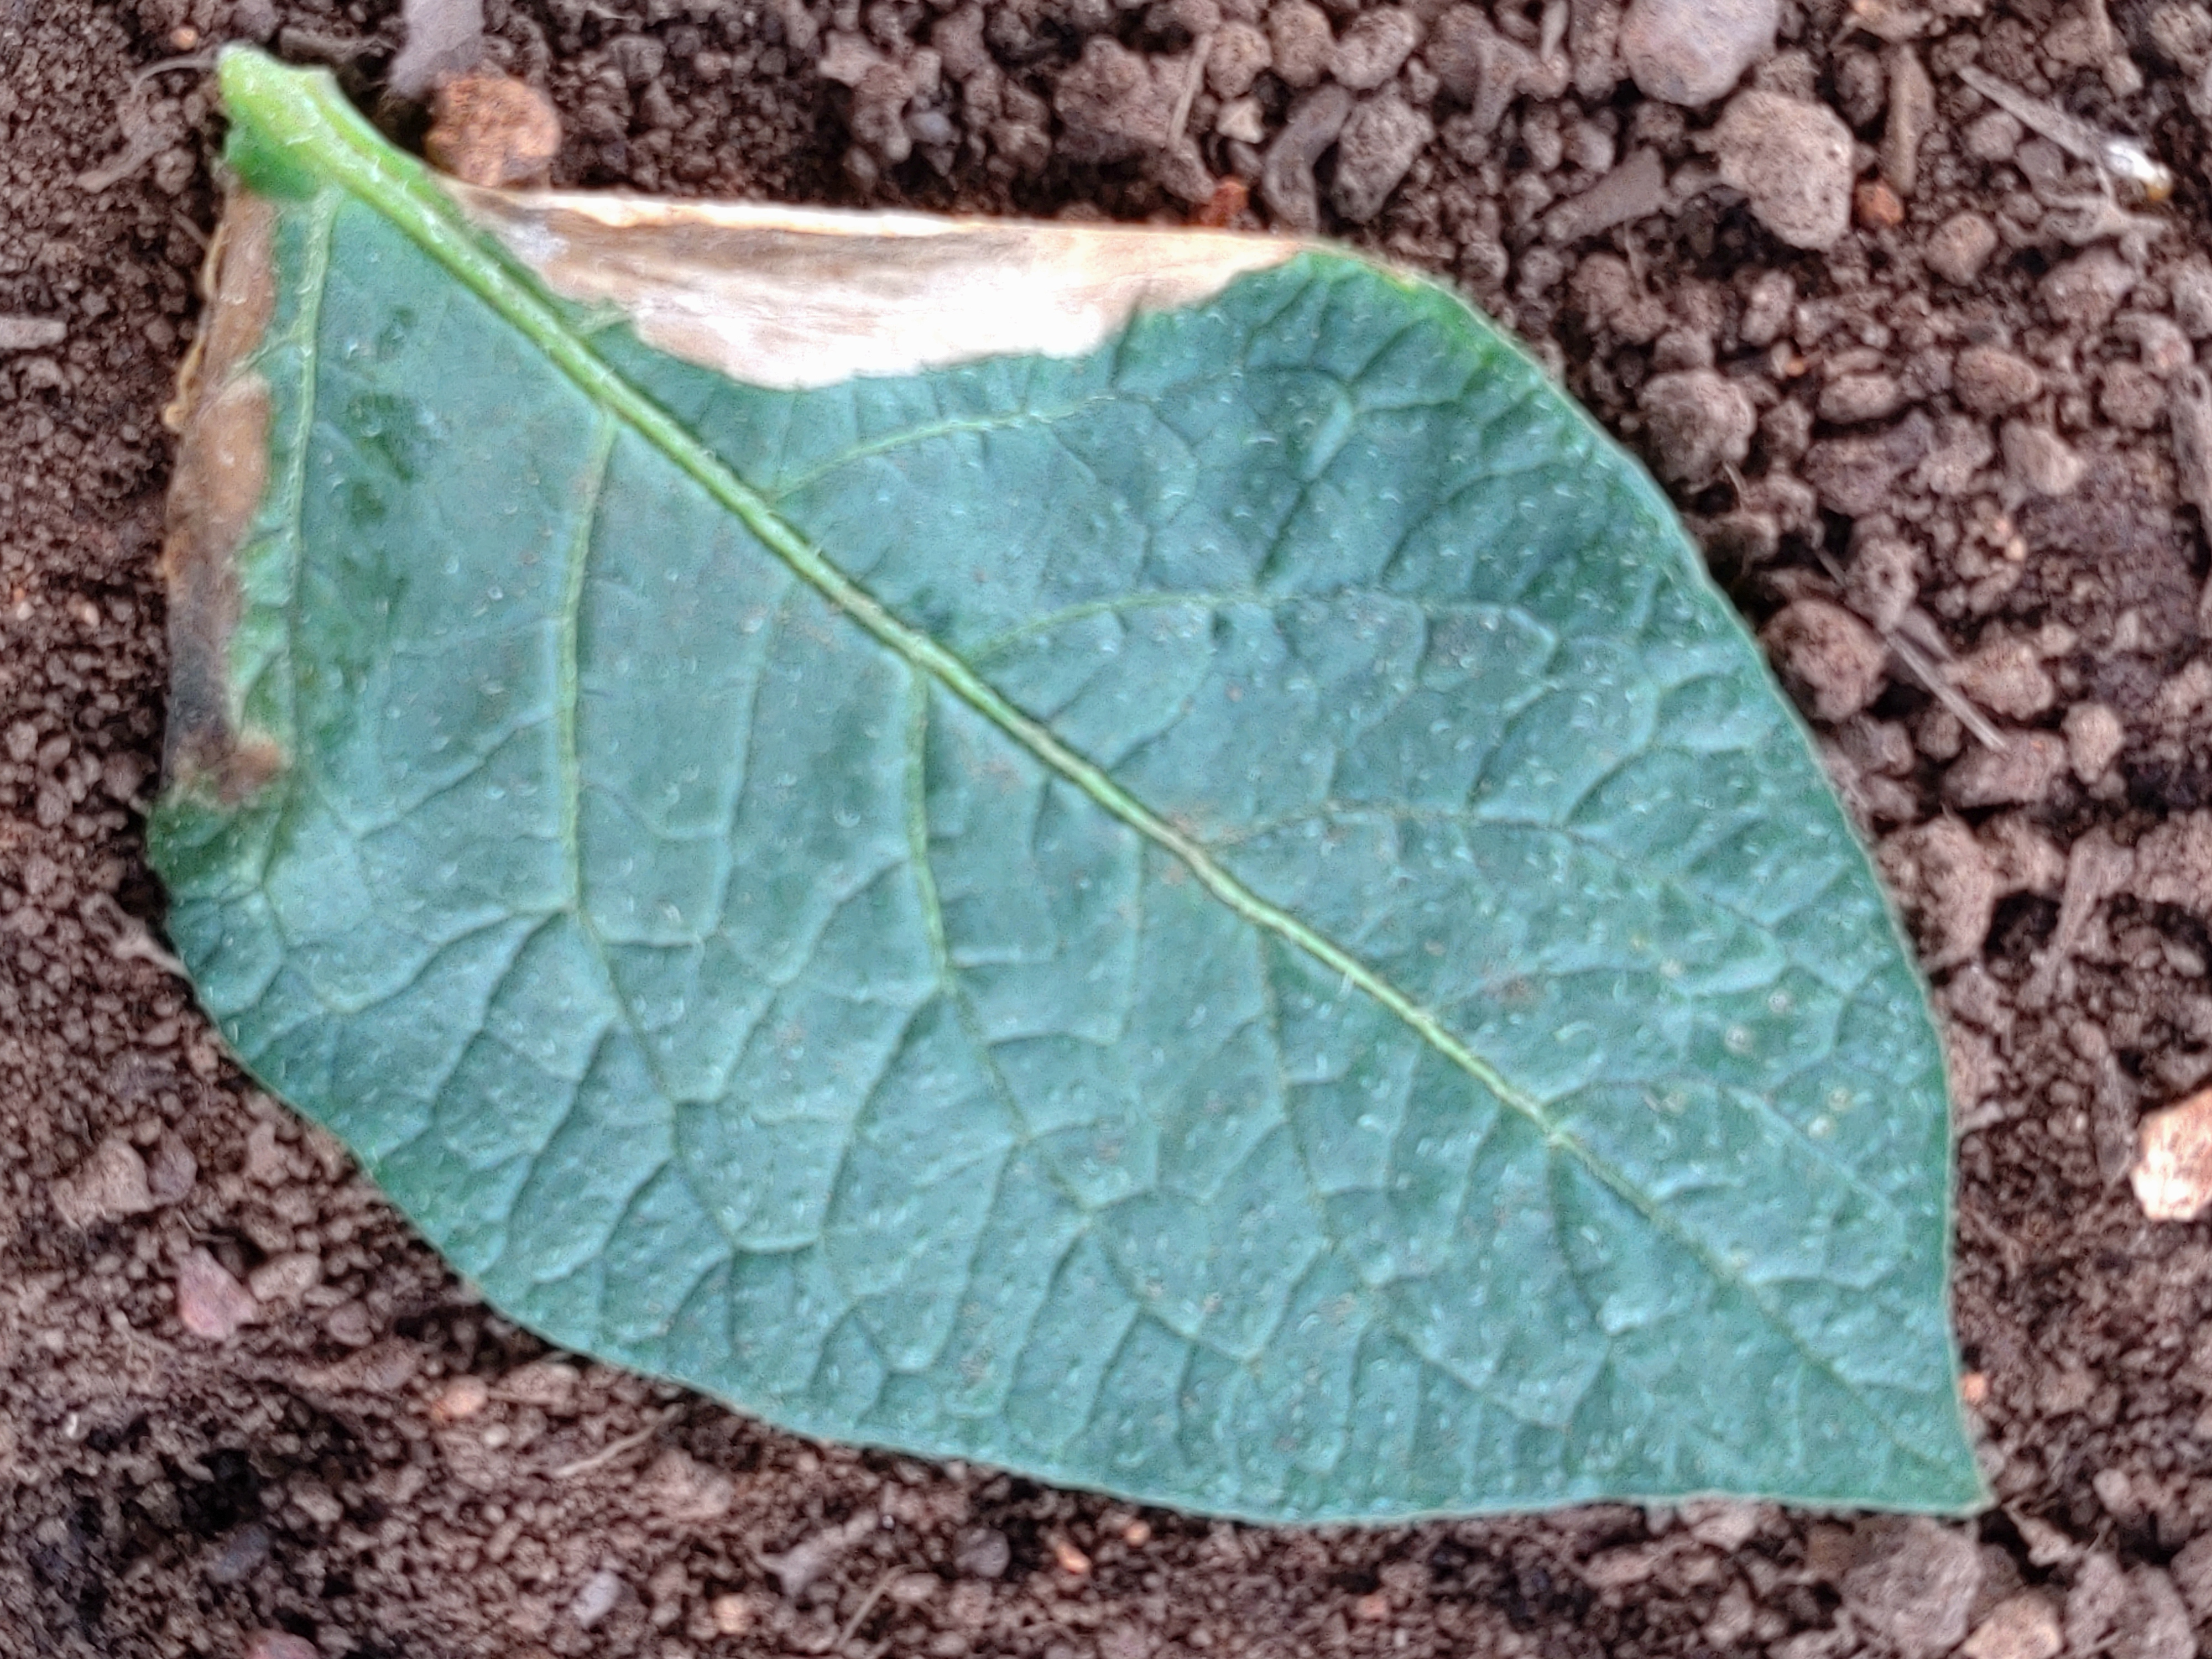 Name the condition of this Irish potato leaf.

early blight
